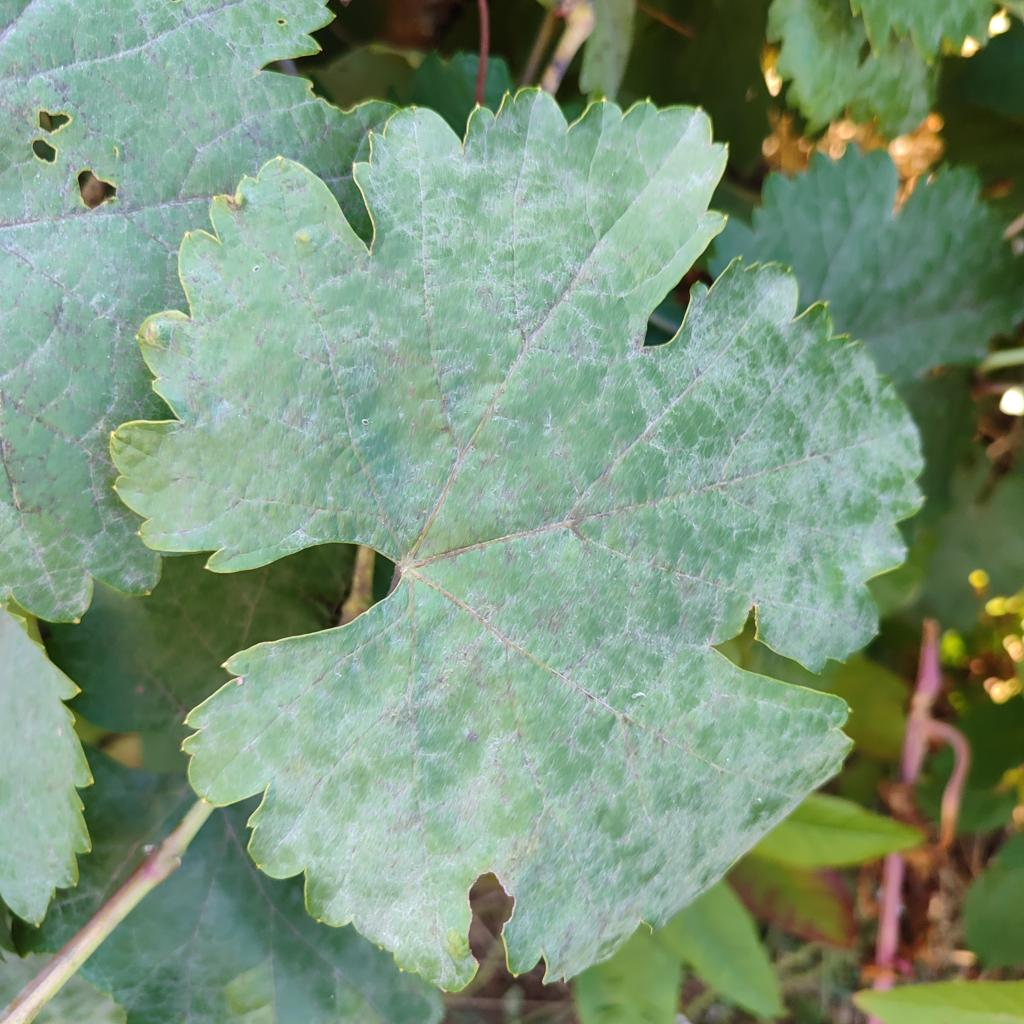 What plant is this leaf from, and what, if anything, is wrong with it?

grapevine, powdery mildew
